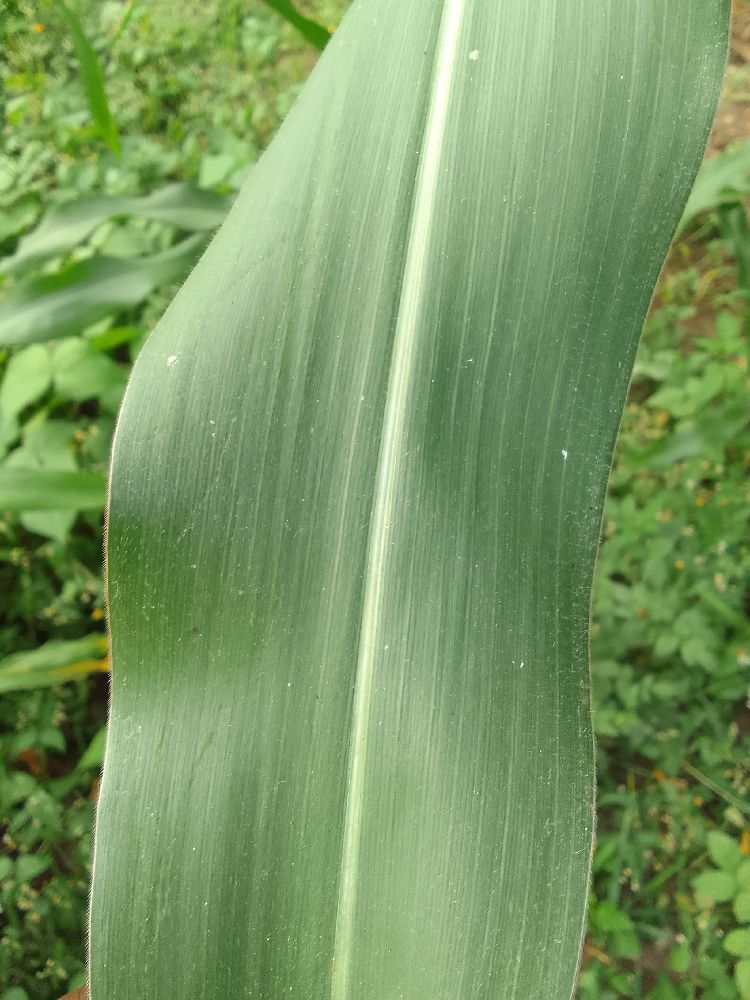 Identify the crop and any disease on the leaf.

maize, healthy
